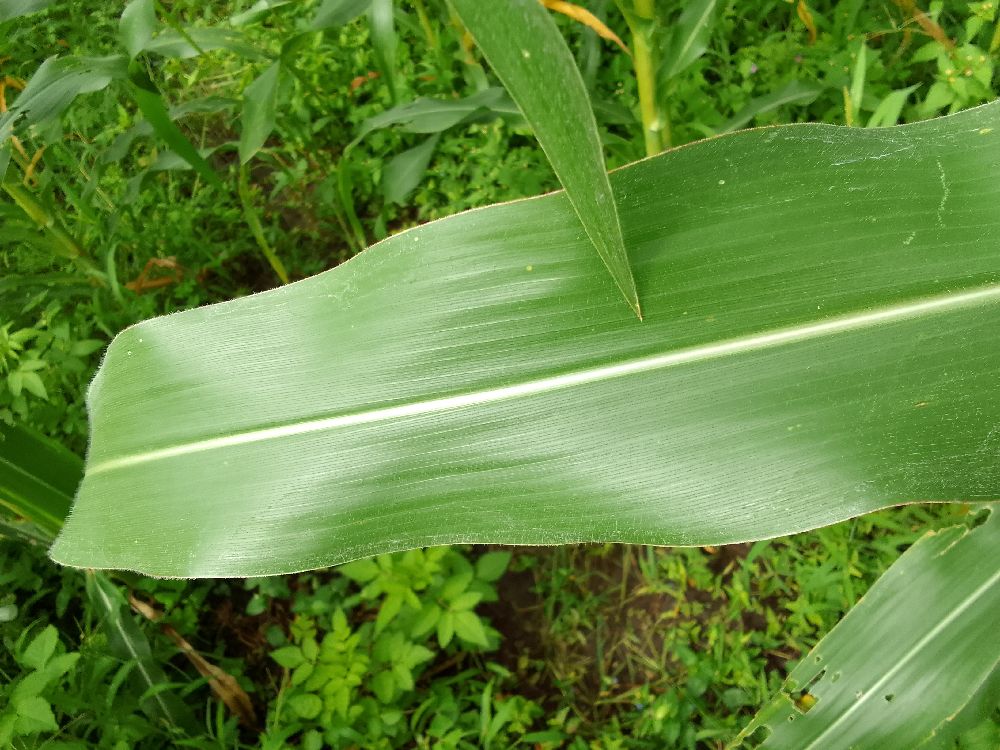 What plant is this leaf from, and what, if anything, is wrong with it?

maize, healthy
